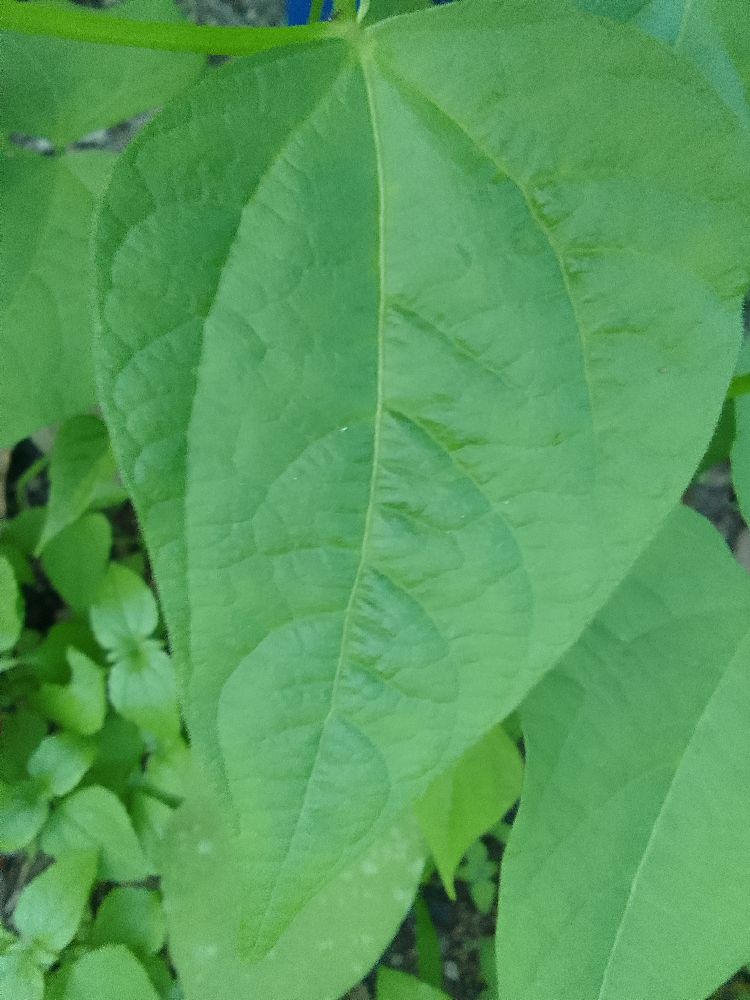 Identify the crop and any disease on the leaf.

common bean, healthy
